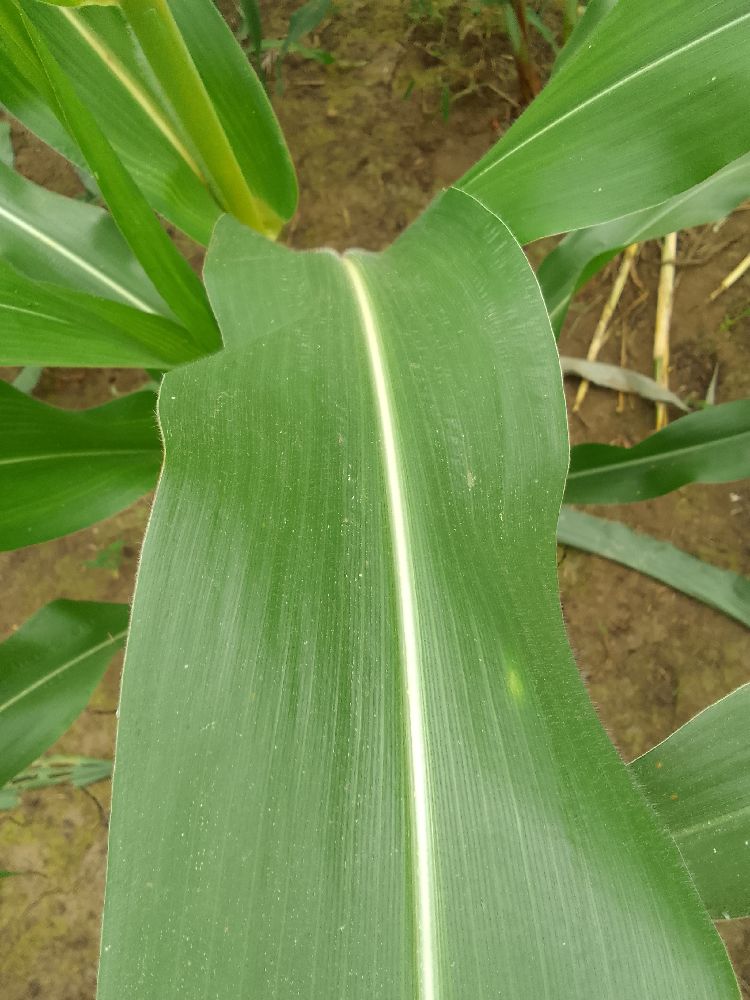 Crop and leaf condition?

maize, healthy
